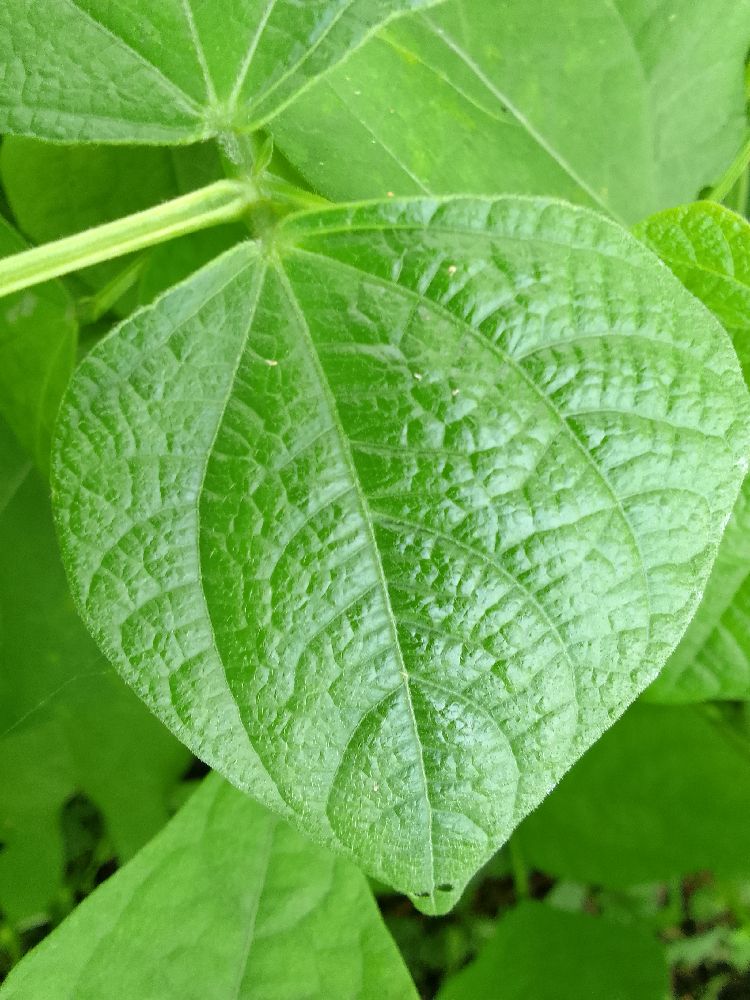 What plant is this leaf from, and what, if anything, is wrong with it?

common bean, healthy
